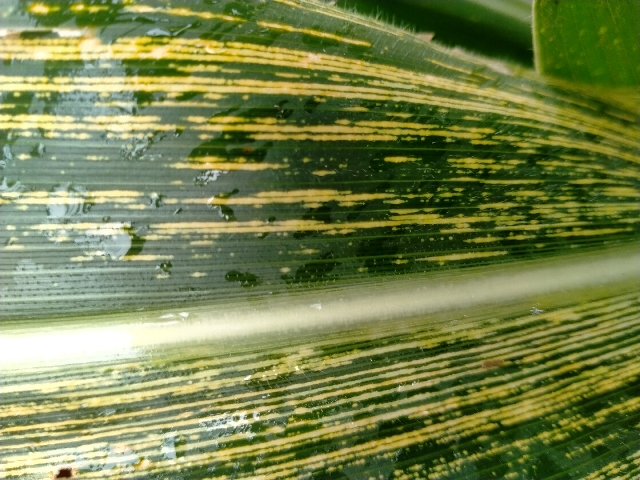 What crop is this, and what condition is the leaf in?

maize, maize streak virus
